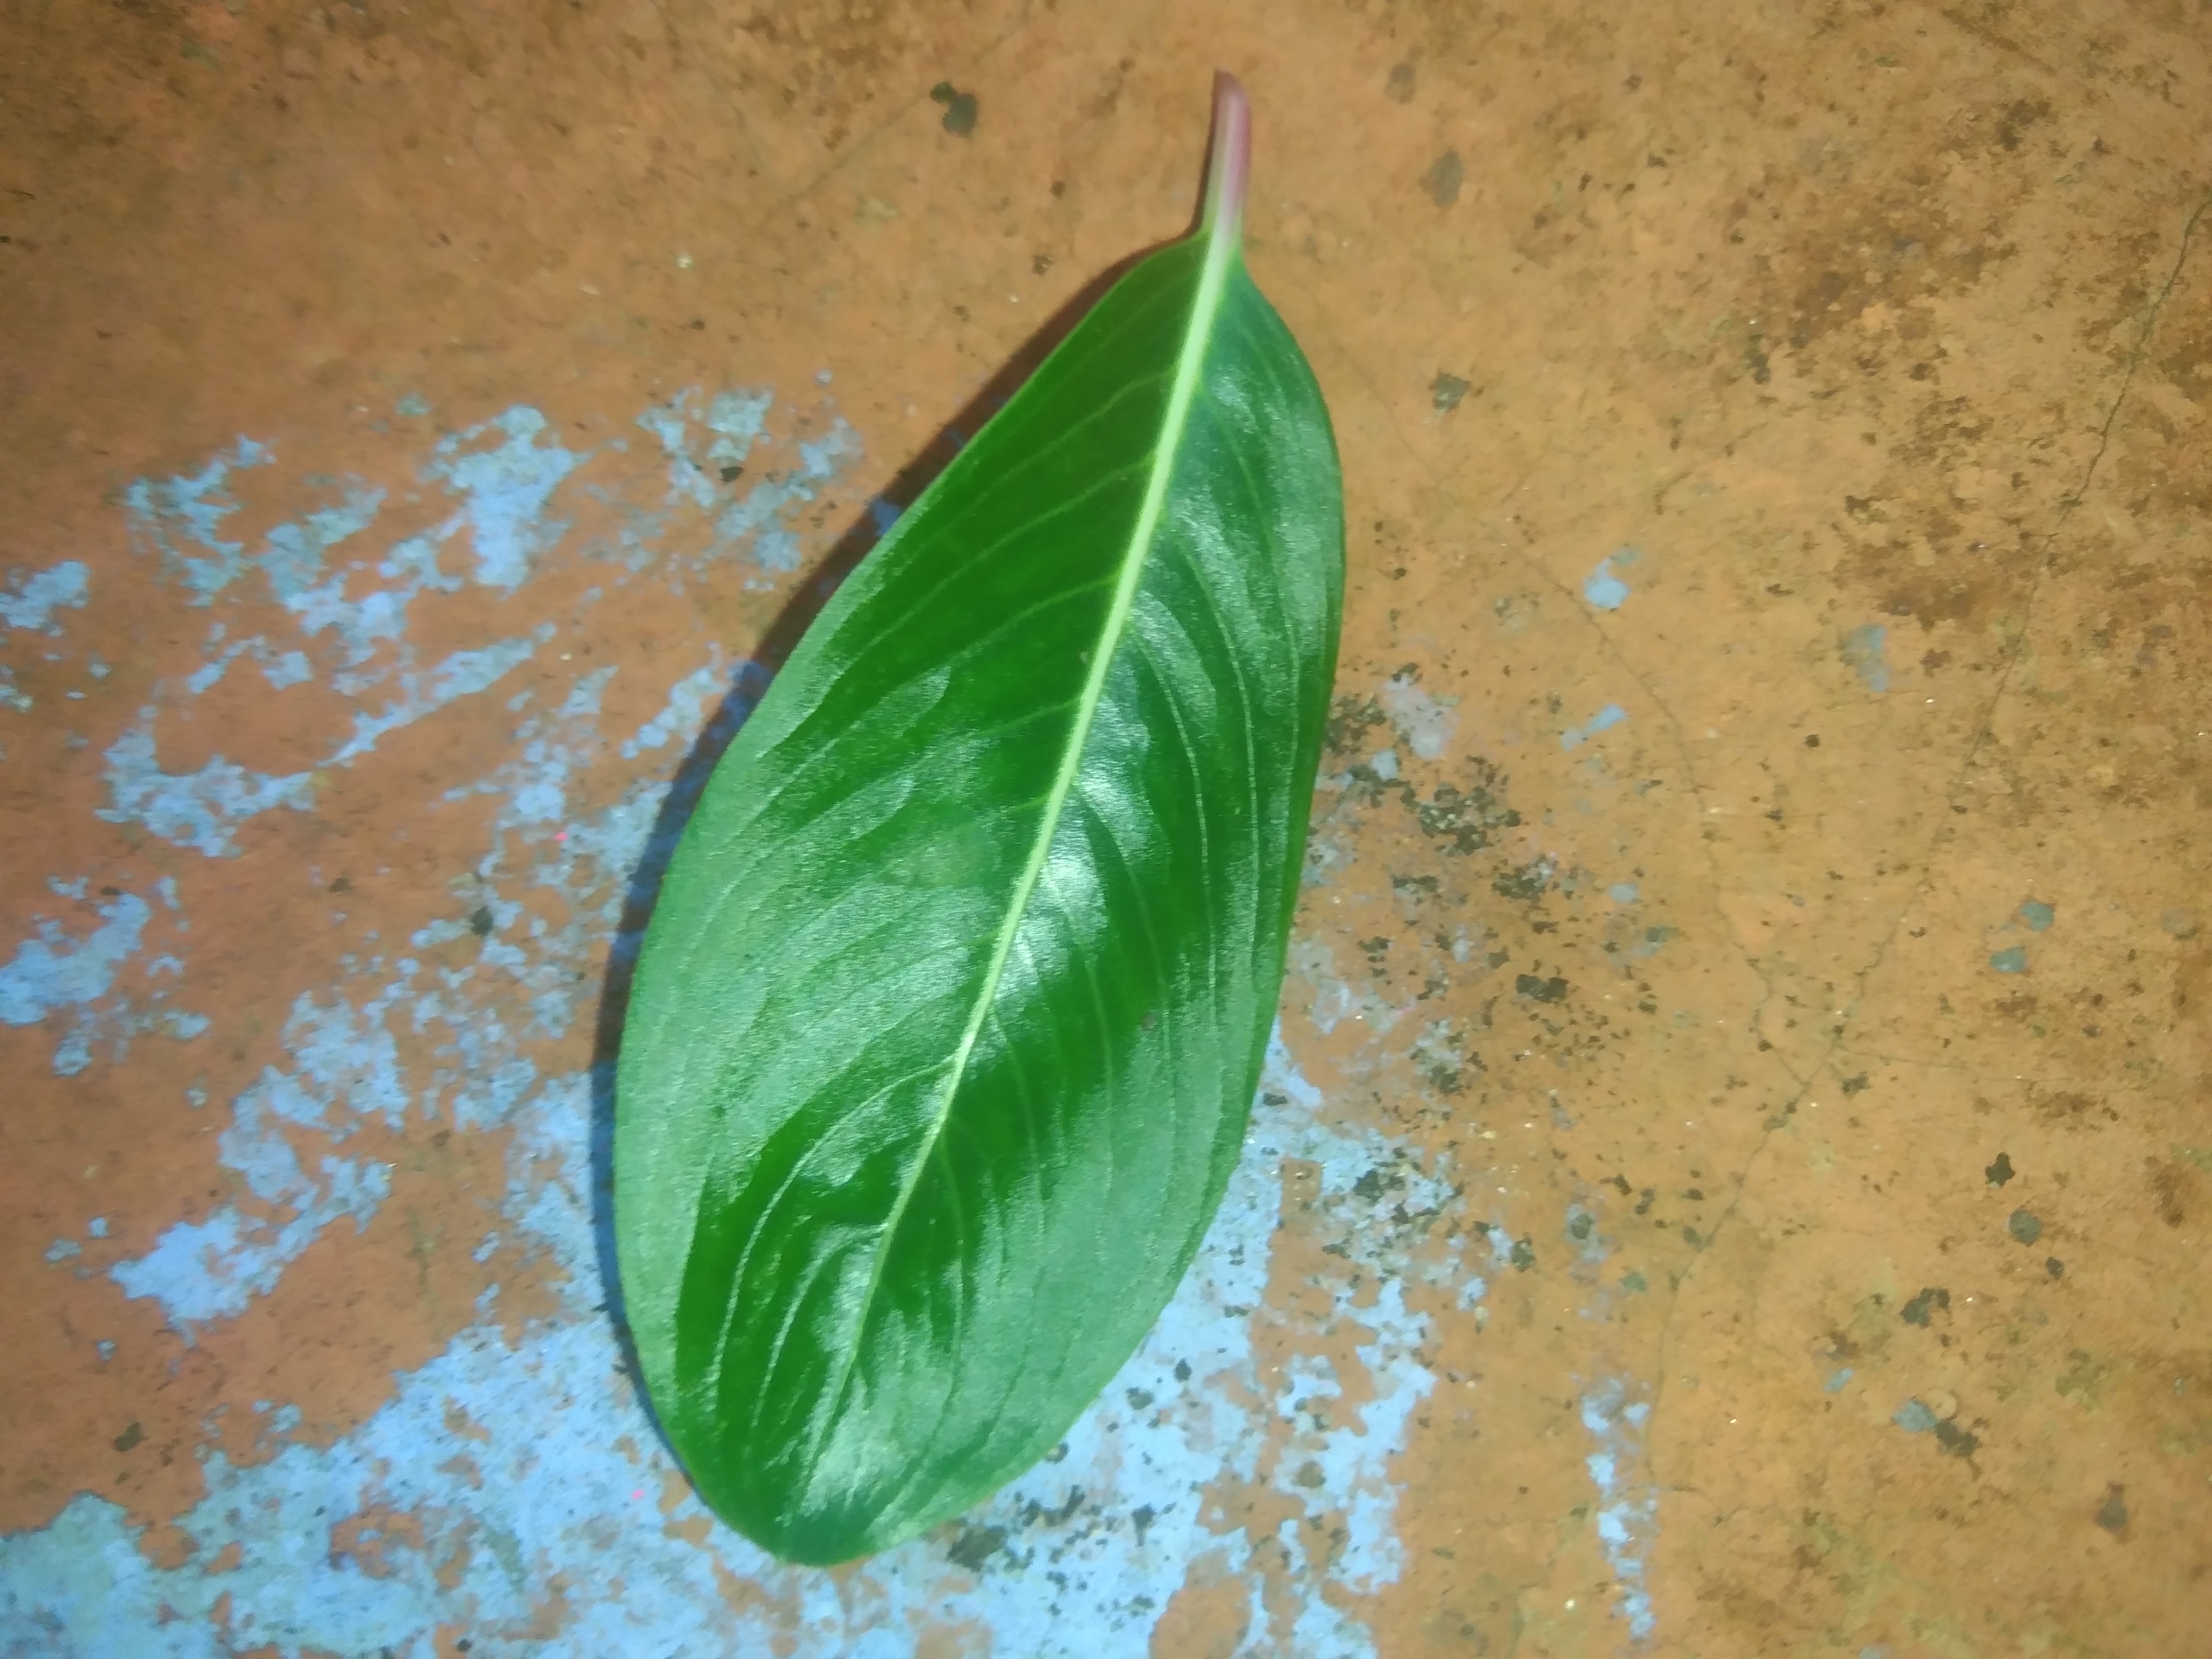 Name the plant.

rose periwinkle
